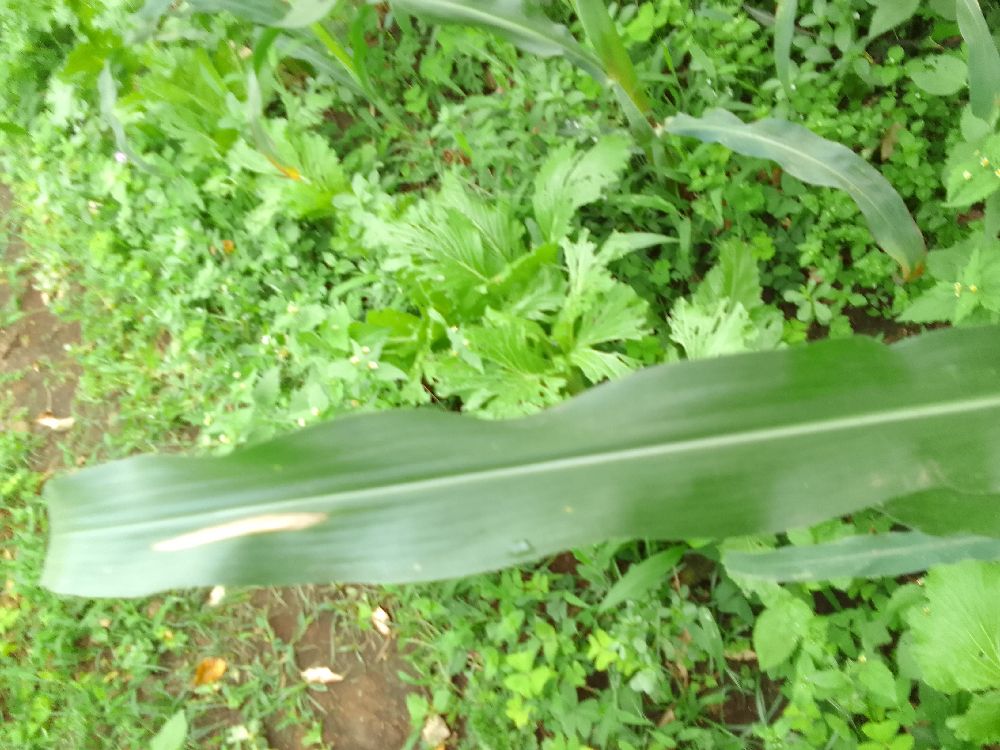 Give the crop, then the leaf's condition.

maize, healthy
